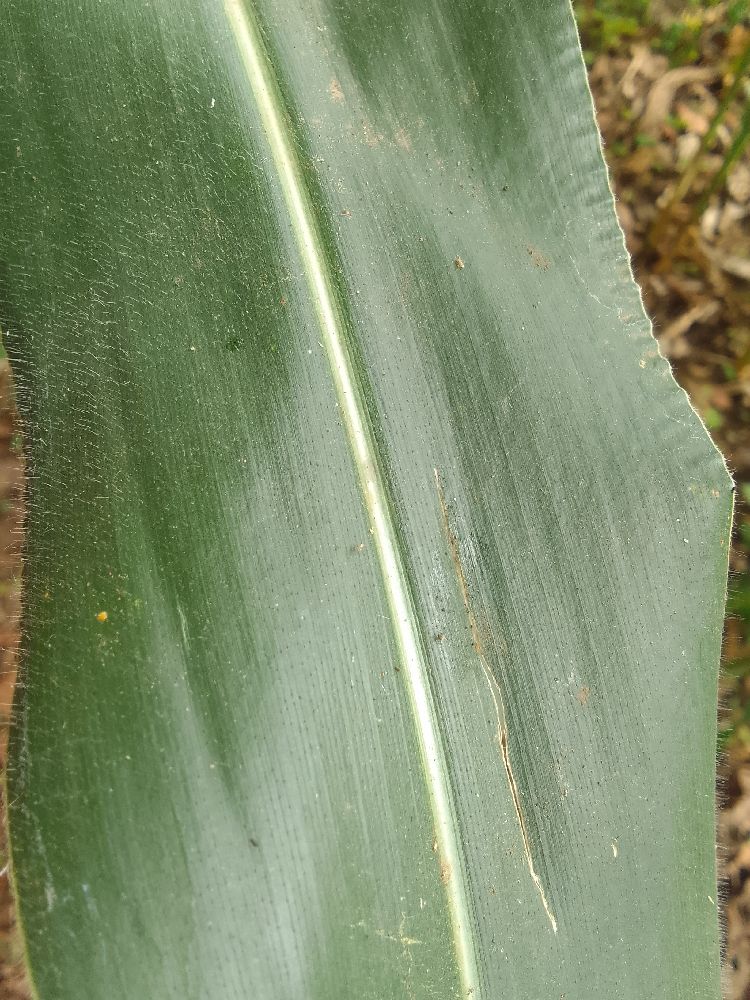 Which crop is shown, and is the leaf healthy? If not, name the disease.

maize, healthy
